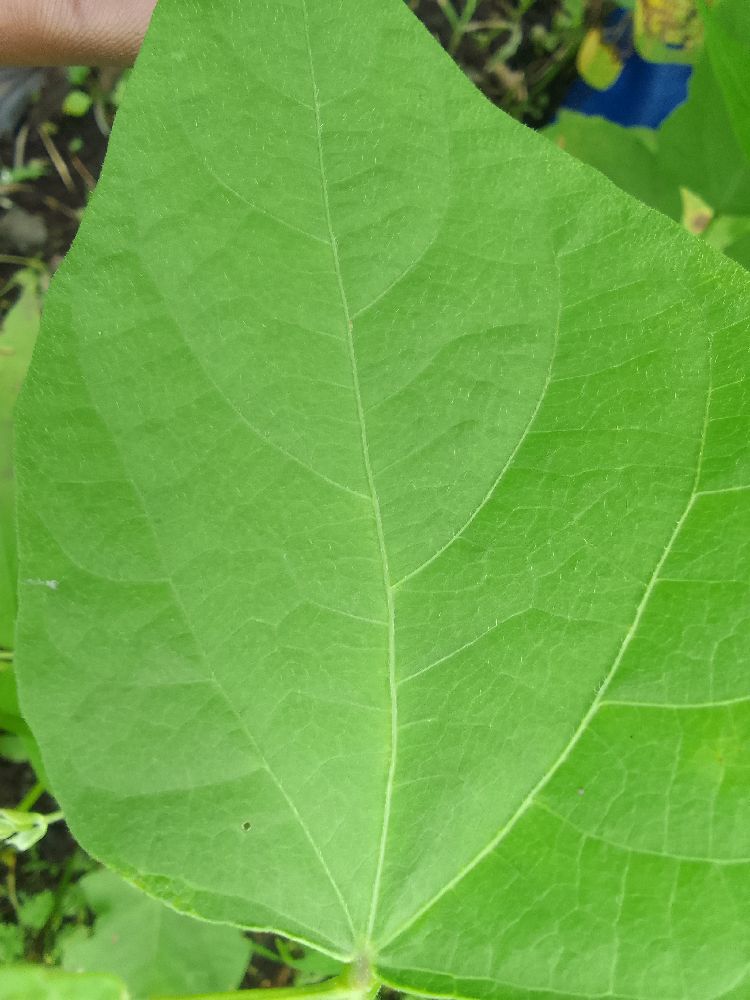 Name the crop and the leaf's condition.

common bean, healthy
